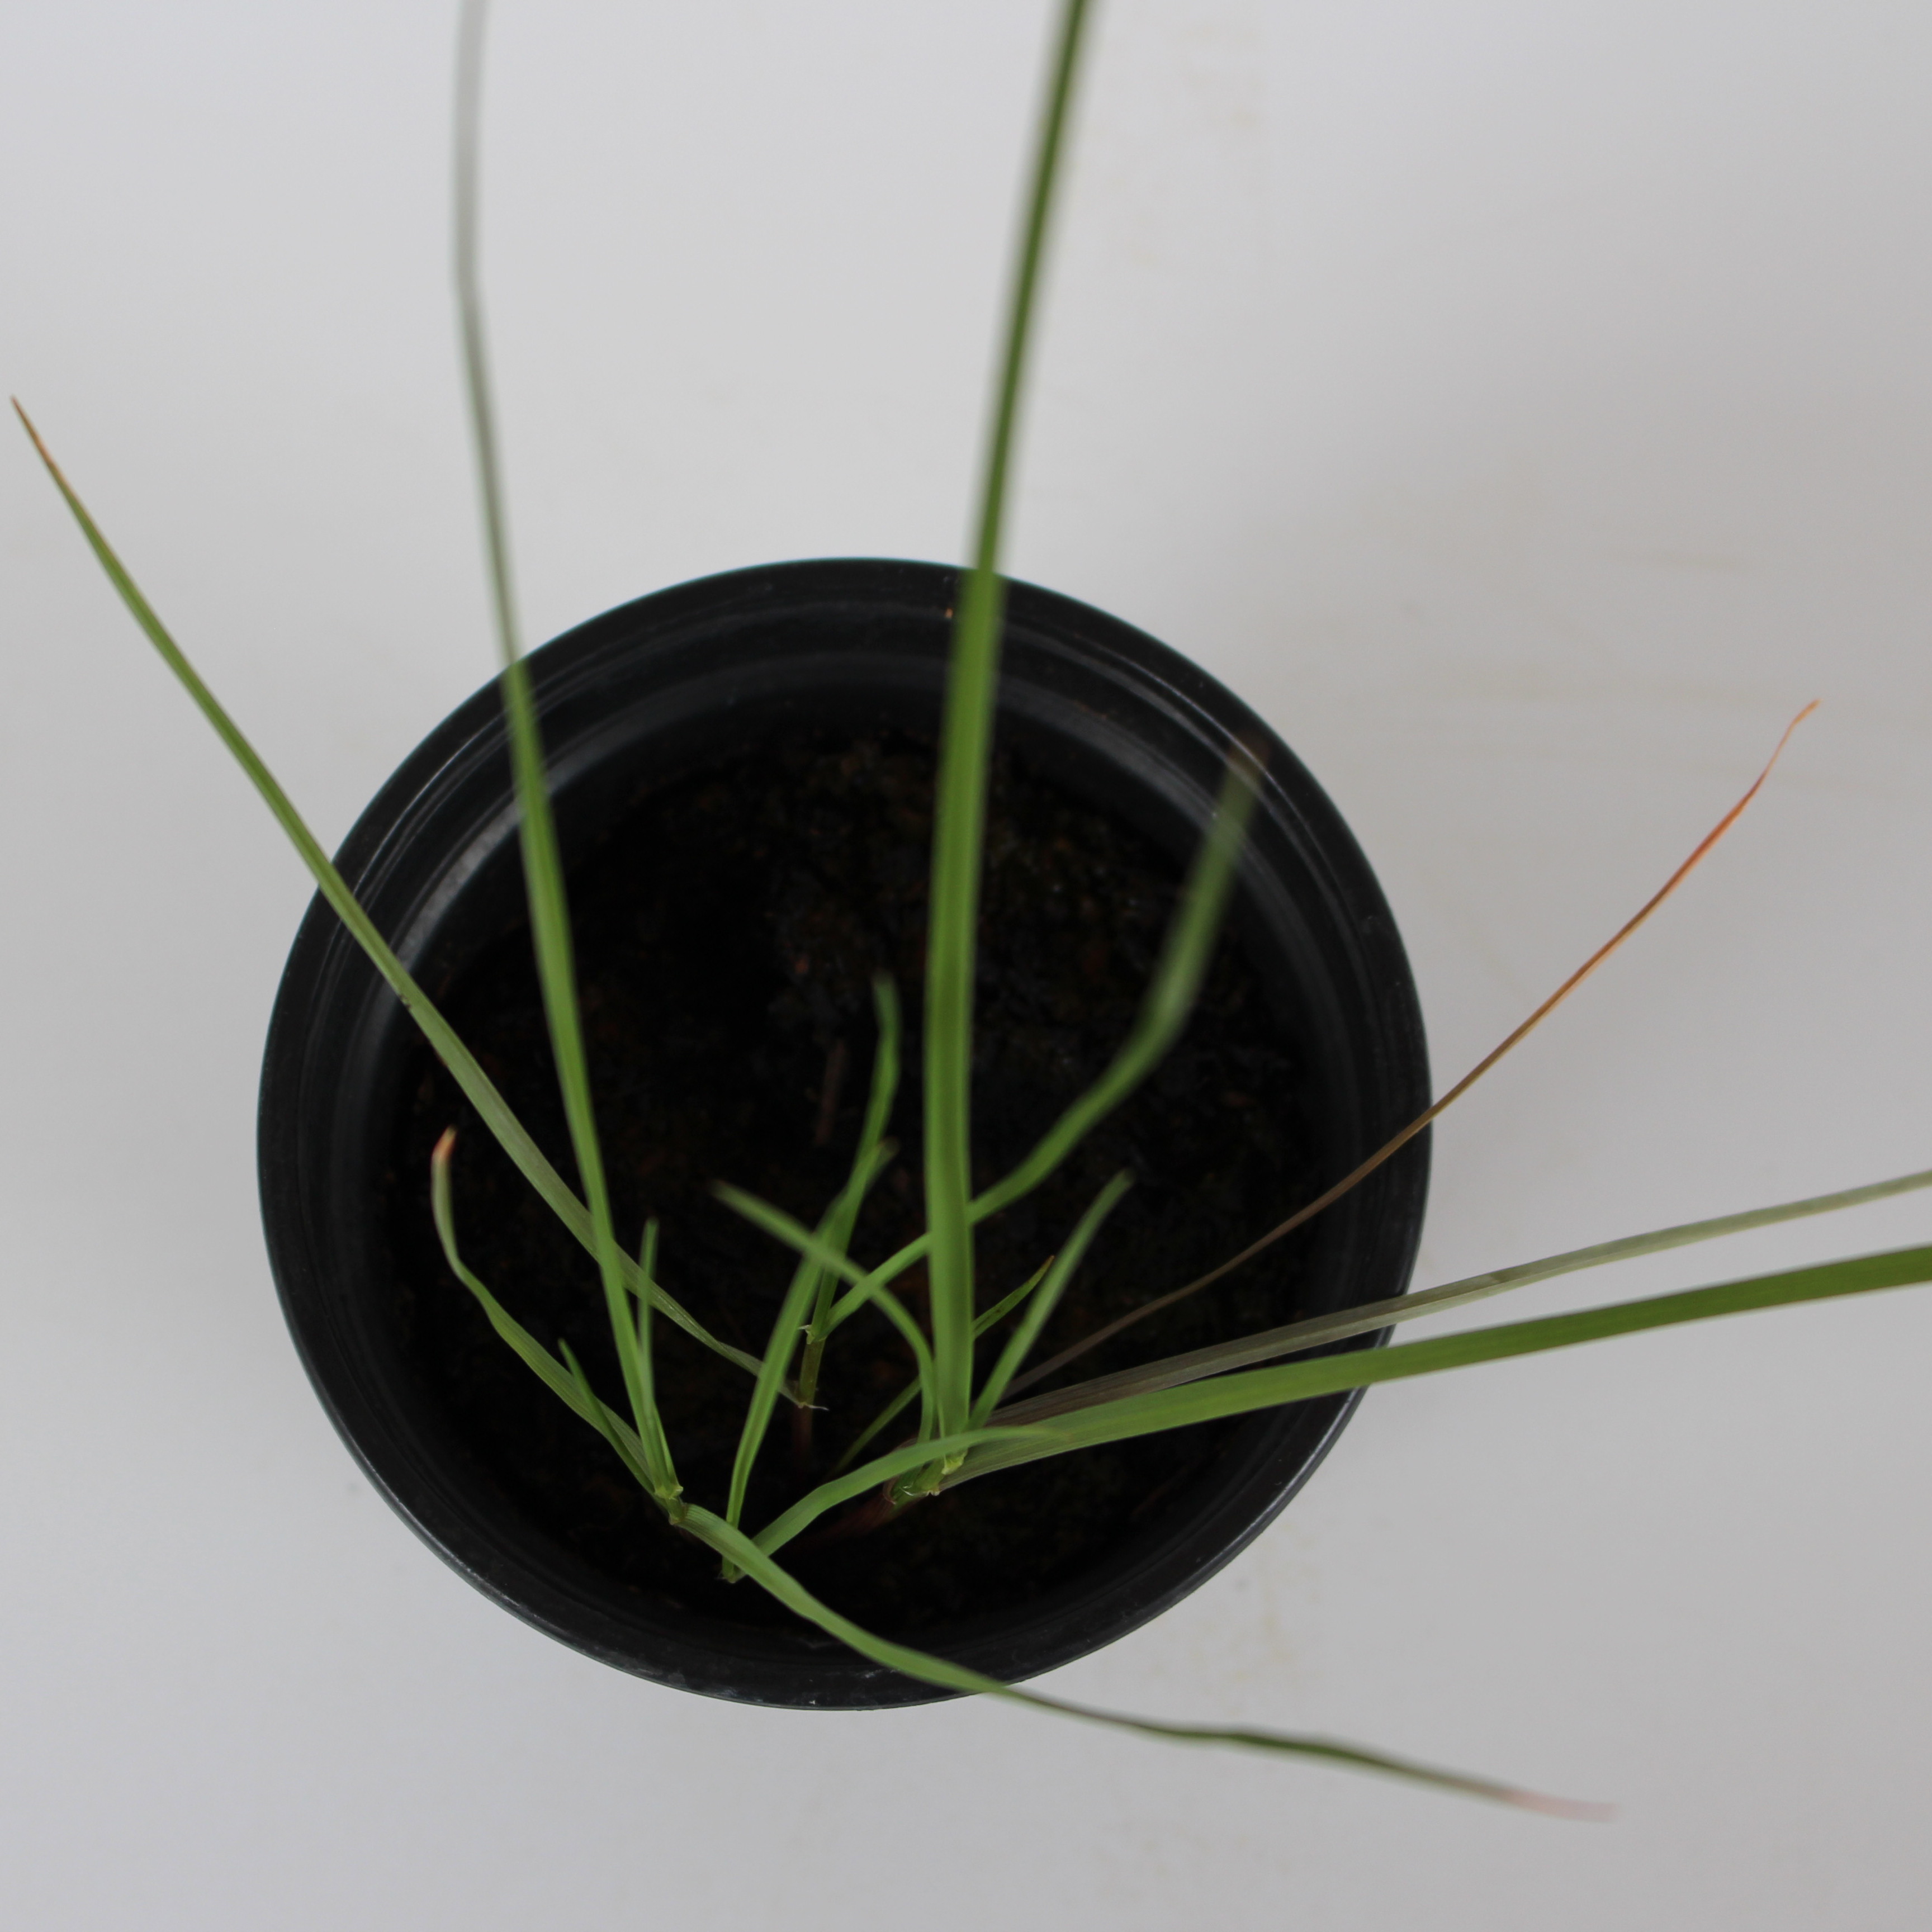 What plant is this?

Lolium multiflorum
